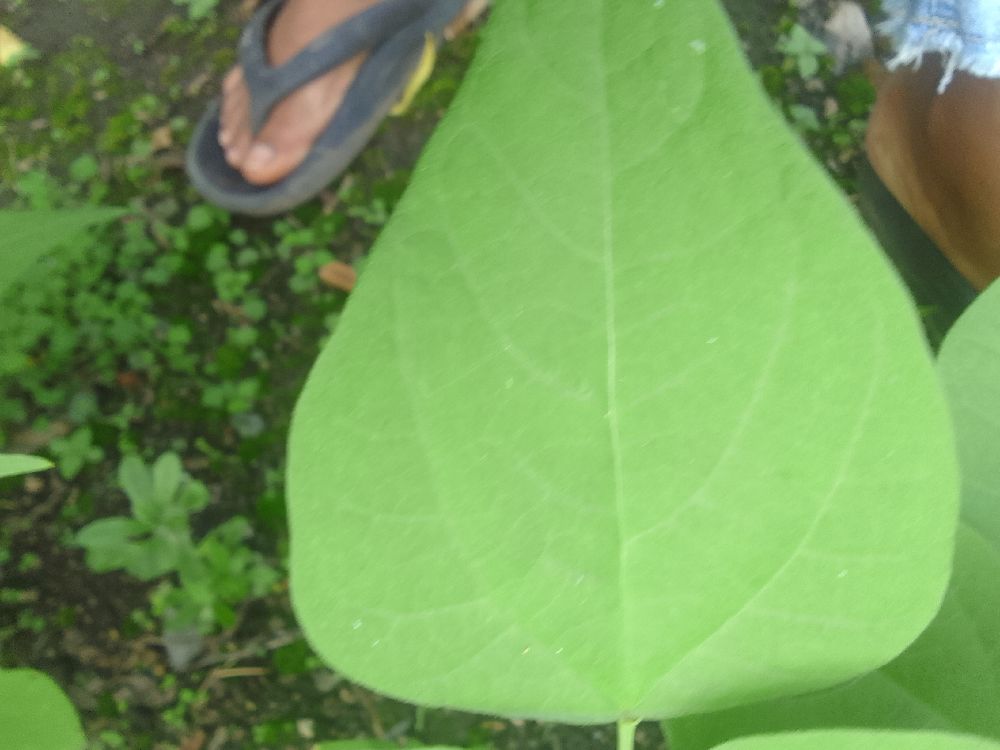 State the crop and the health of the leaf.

common bean, healthy
